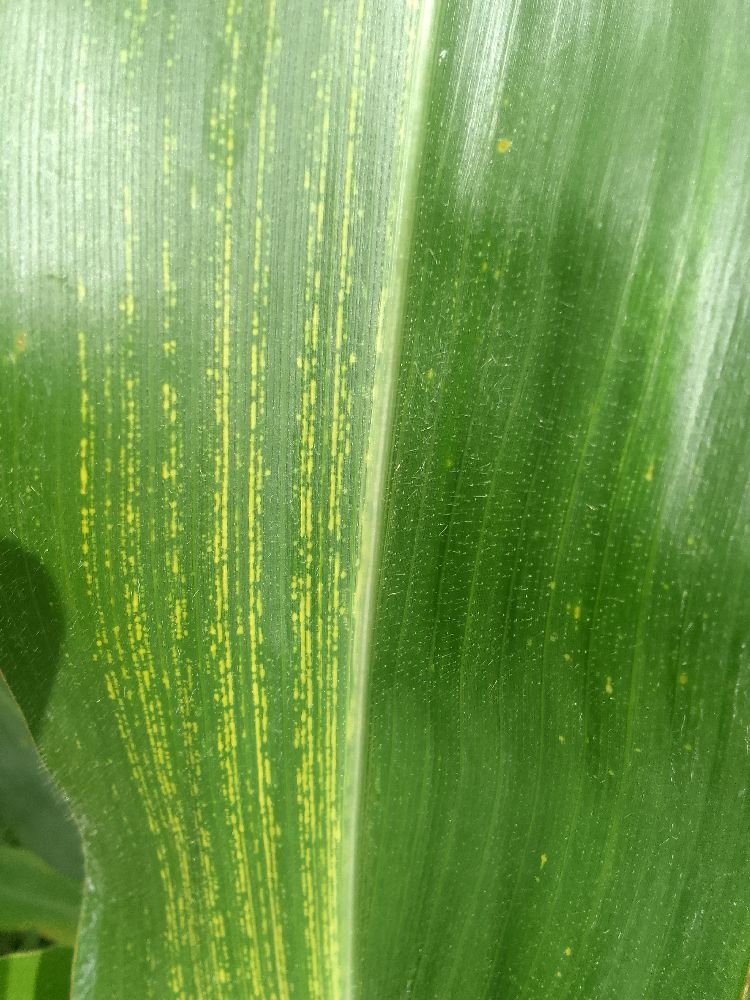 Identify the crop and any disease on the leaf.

maize, maize streak virus
